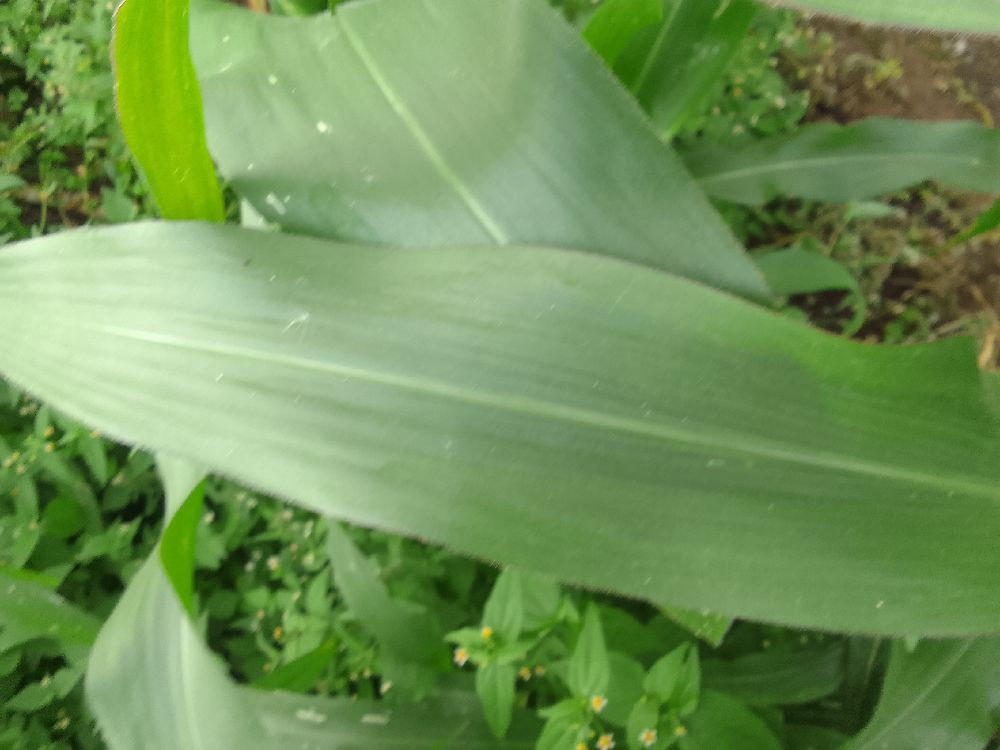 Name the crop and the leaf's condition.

maize, healthy
